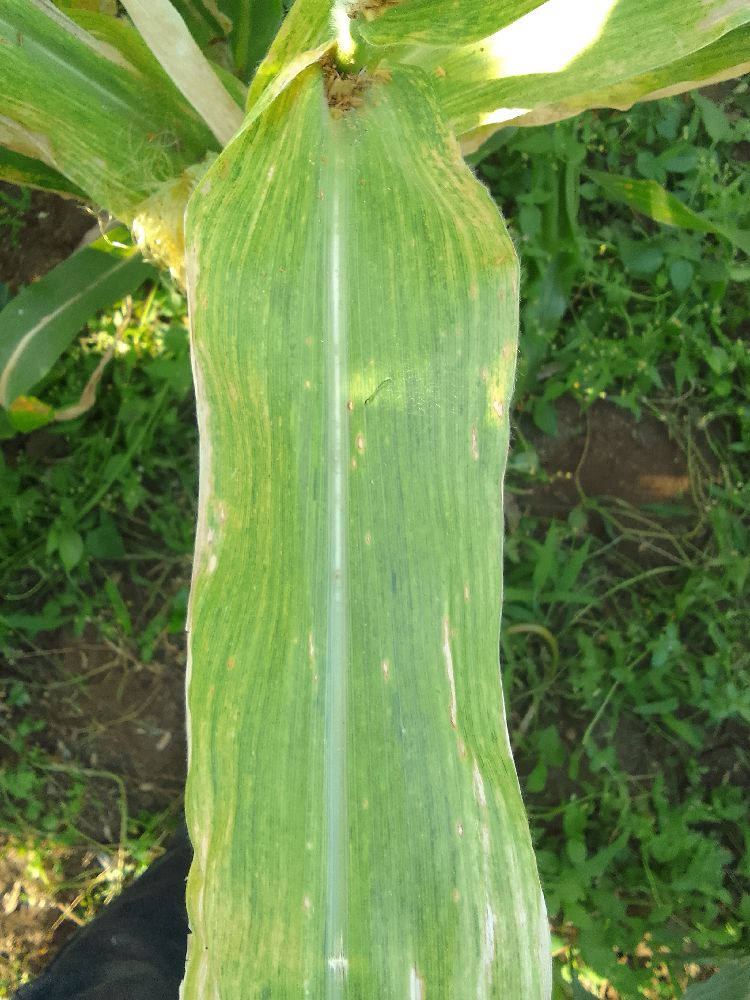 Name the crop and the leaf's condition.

maize, maize lethal necrosis
